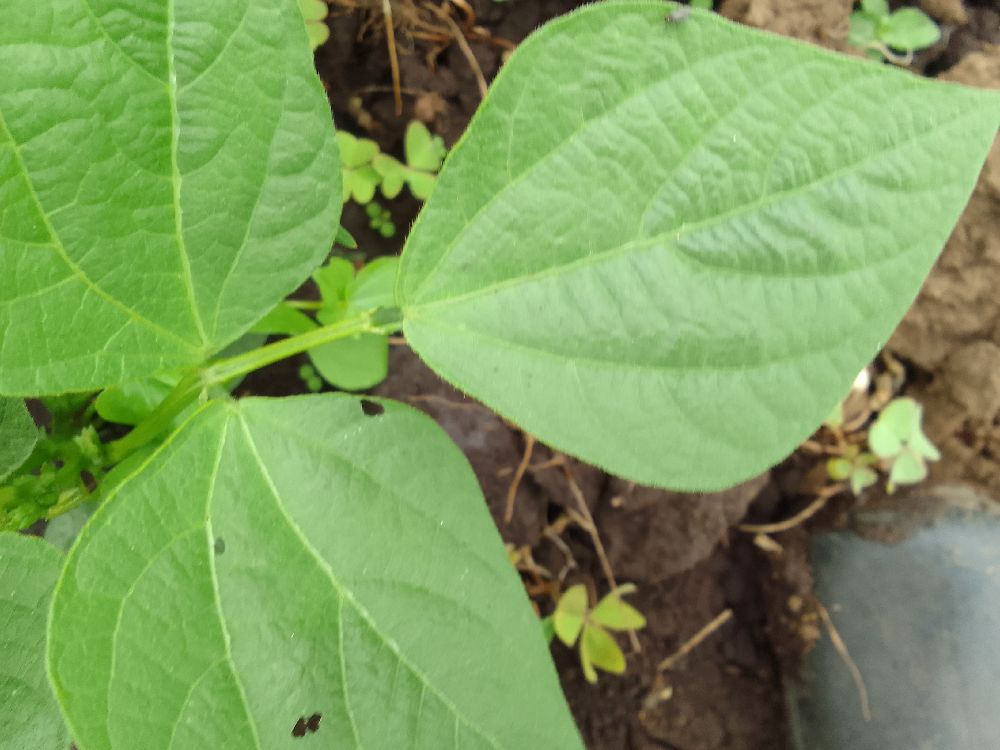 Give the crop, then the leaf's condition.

common bean, healthy
